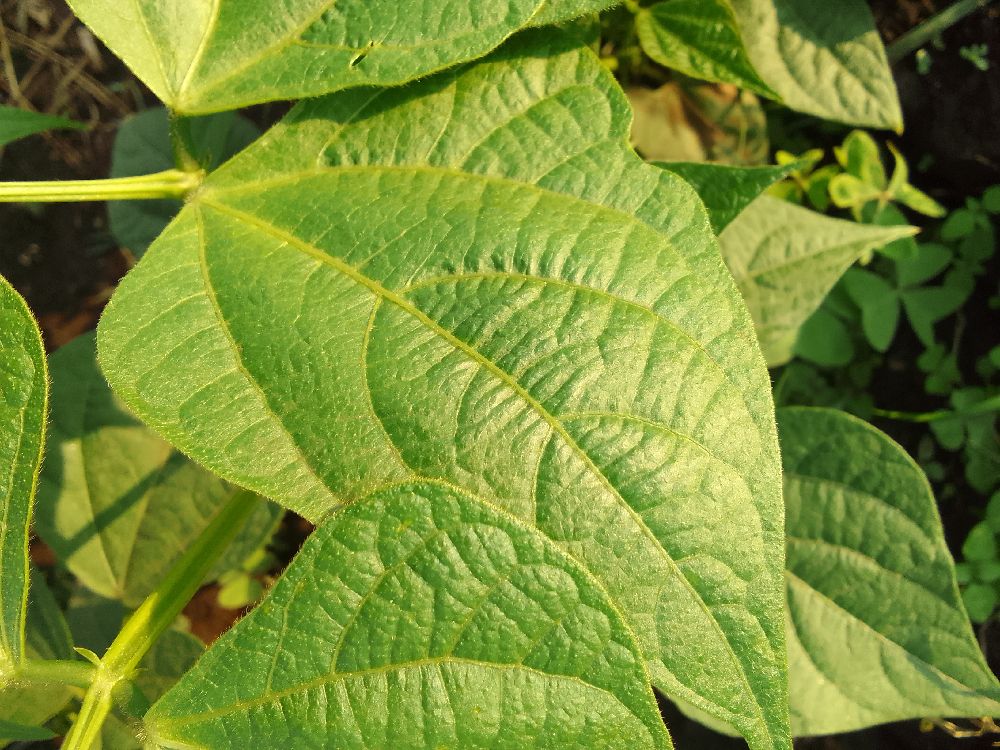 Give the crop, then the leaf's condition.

common bean, healthy
